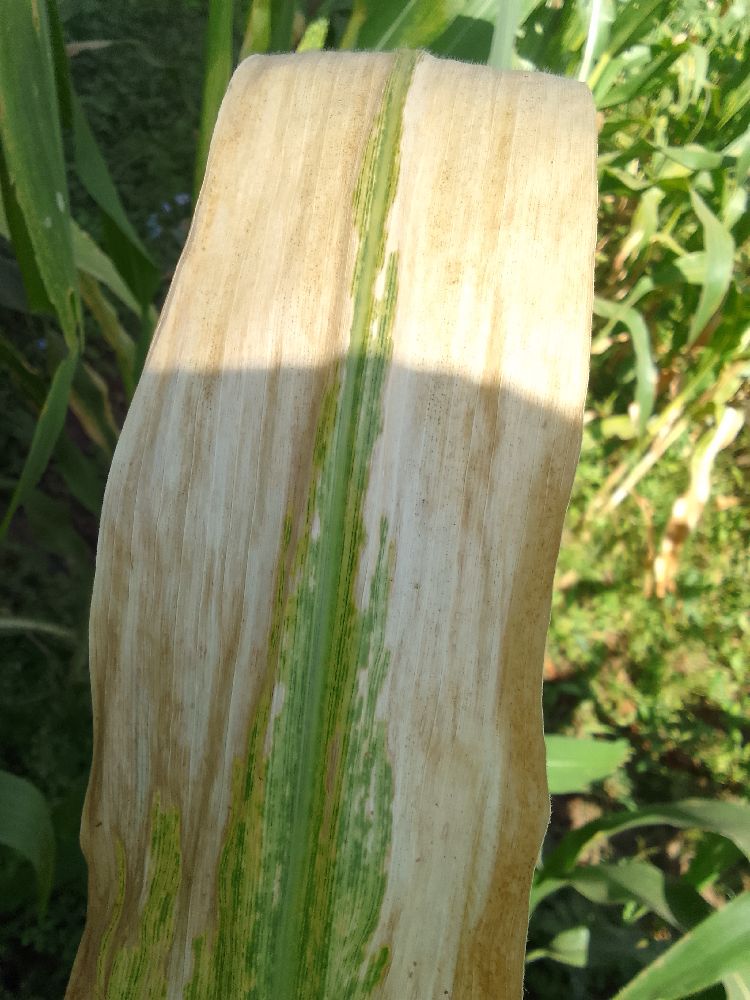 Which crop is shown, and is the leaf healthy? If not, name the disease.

maize, maize lethal necrosis
